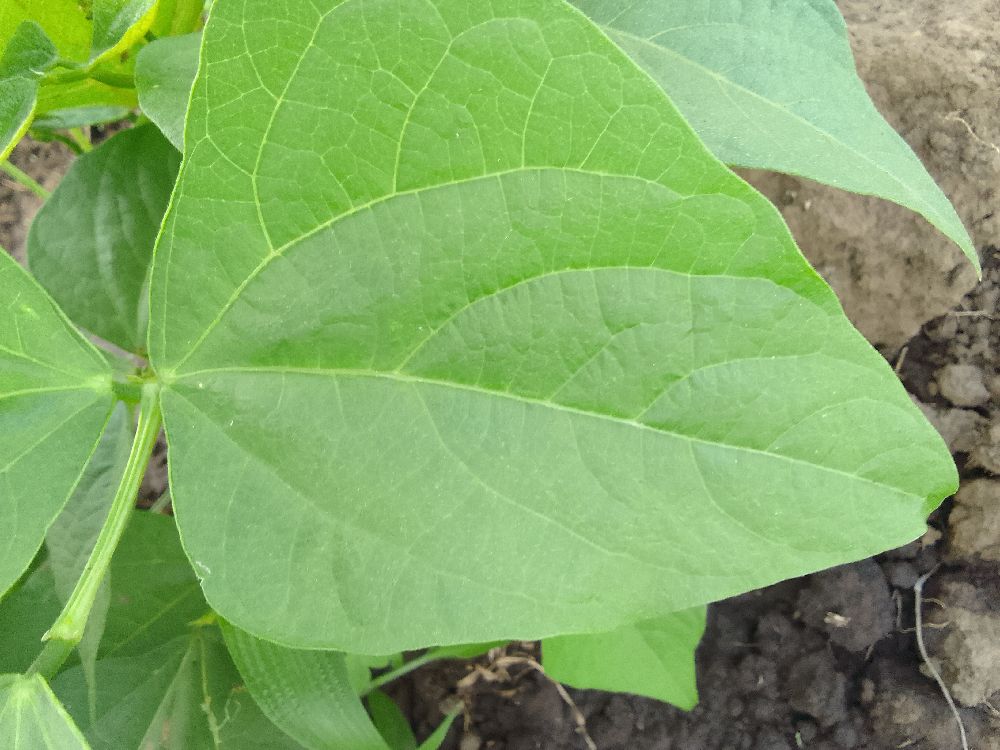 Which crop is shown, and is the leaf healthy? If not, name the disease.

common bean, healthy
